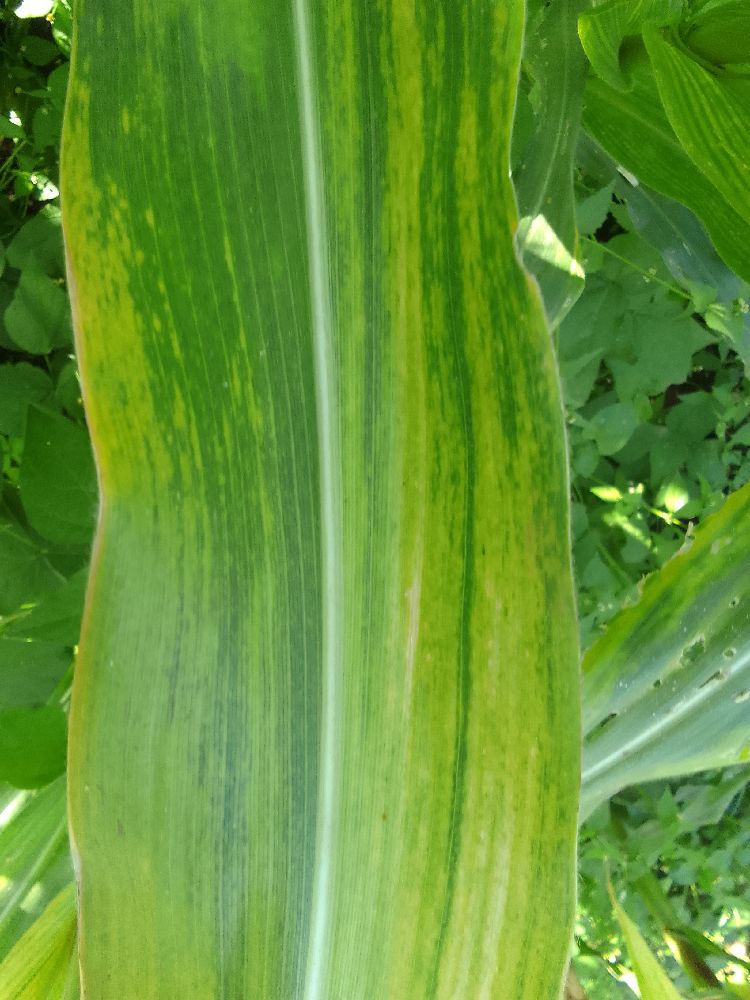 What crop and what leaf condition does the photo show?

maize, maize lethal necrosis
